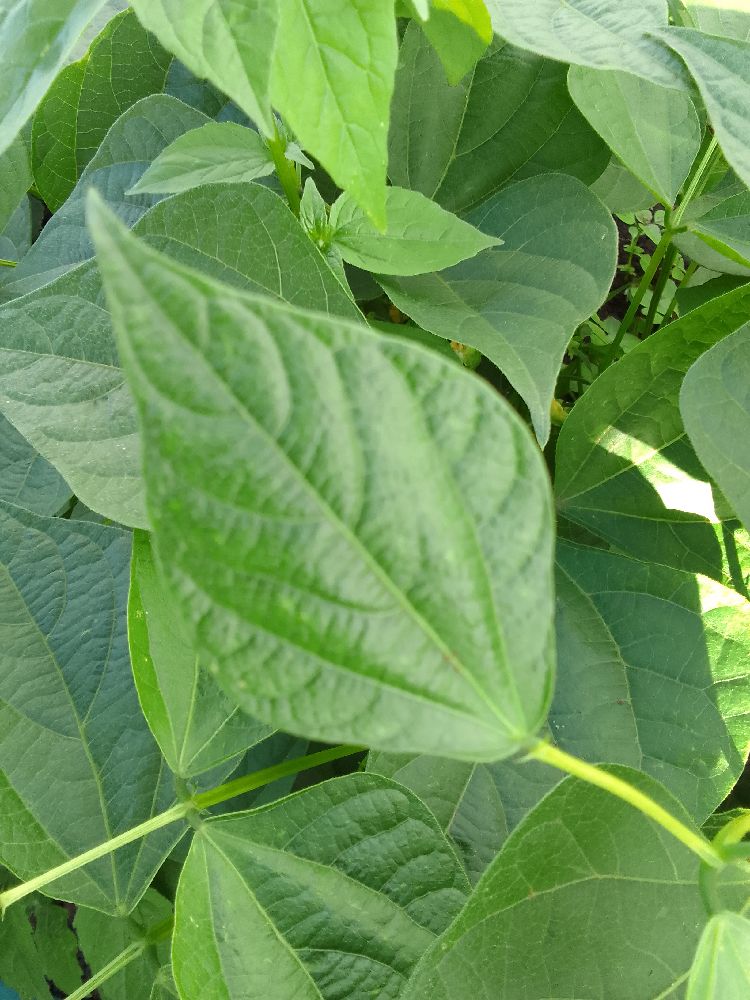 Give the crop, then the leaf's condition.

common bean, healthy
